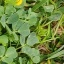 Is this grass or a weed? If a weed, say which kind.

unstructured weed
